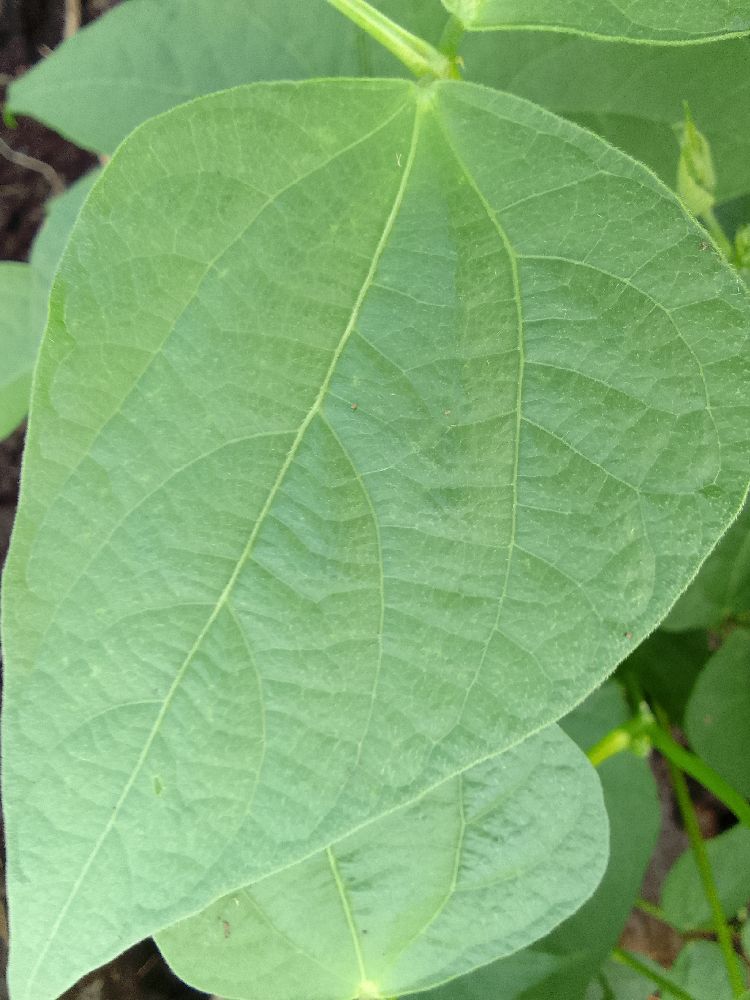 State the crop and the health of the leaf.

common bean, healthy
